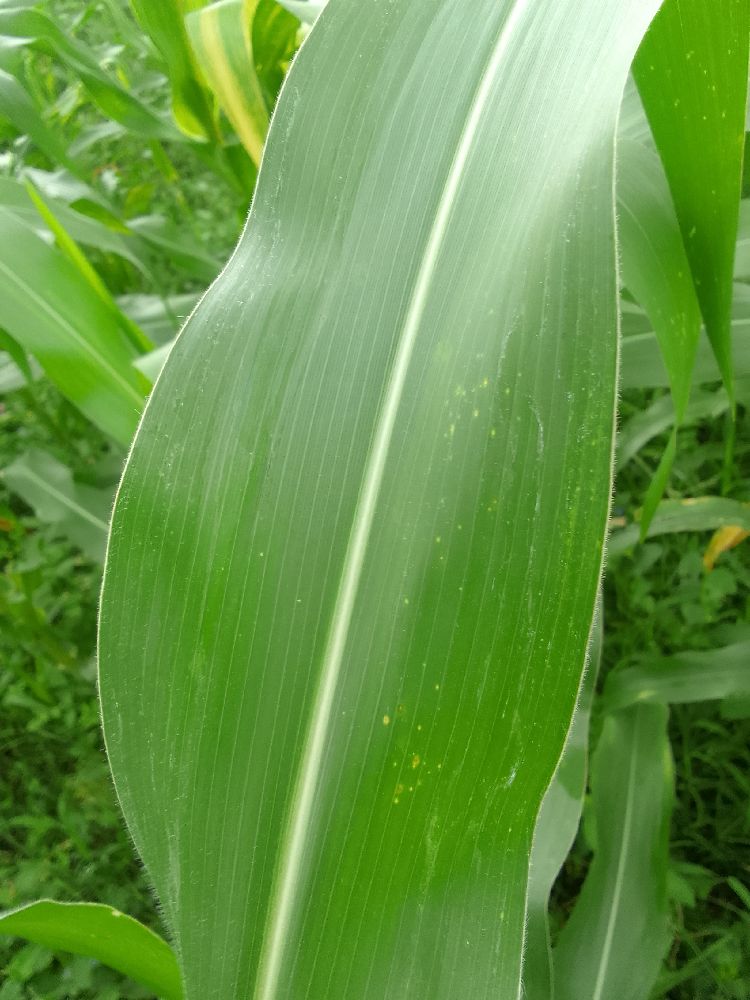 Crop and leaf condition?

maize, healthy
